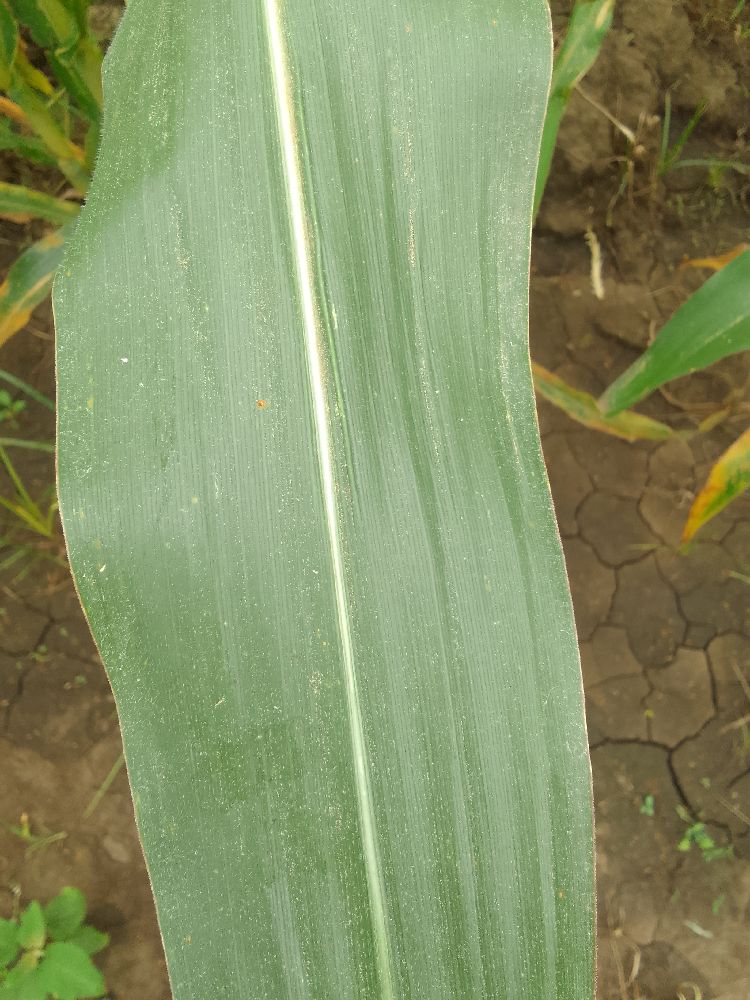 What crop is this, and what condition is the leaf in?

maize, healthy
